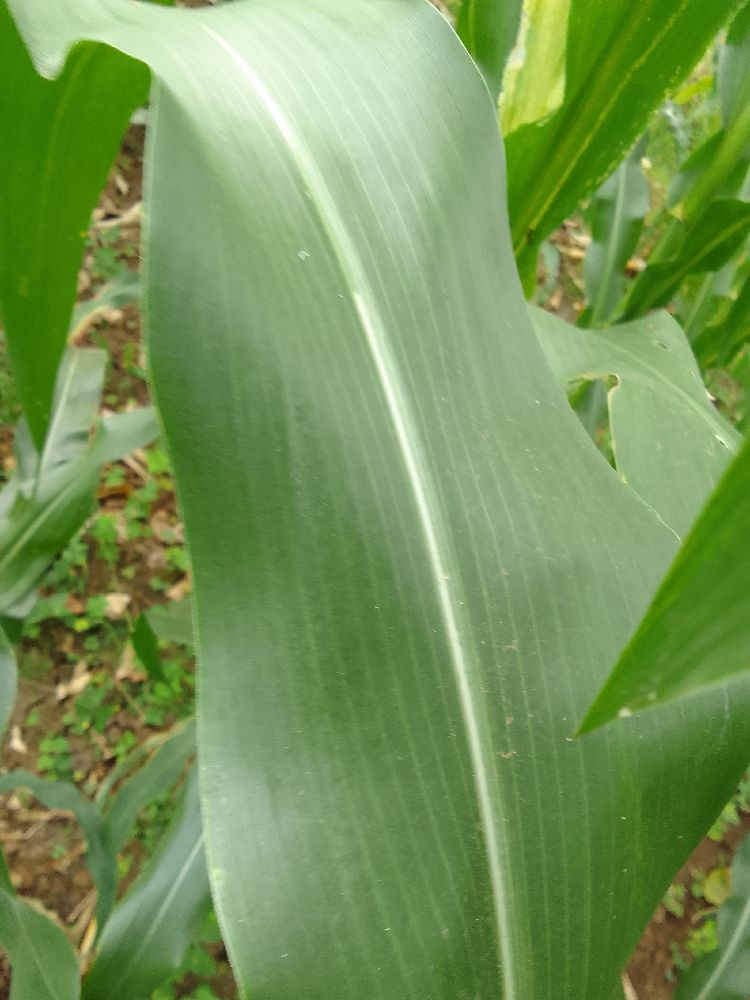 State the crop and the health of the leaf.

maize, healthy
